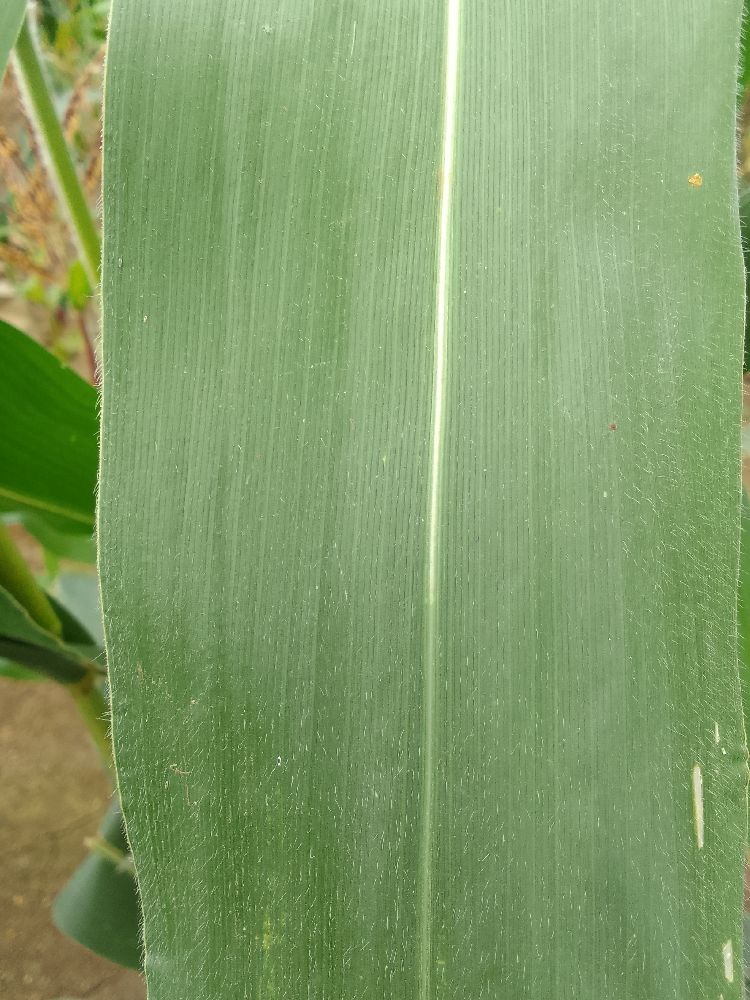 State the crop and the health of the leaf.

maize, healthy
